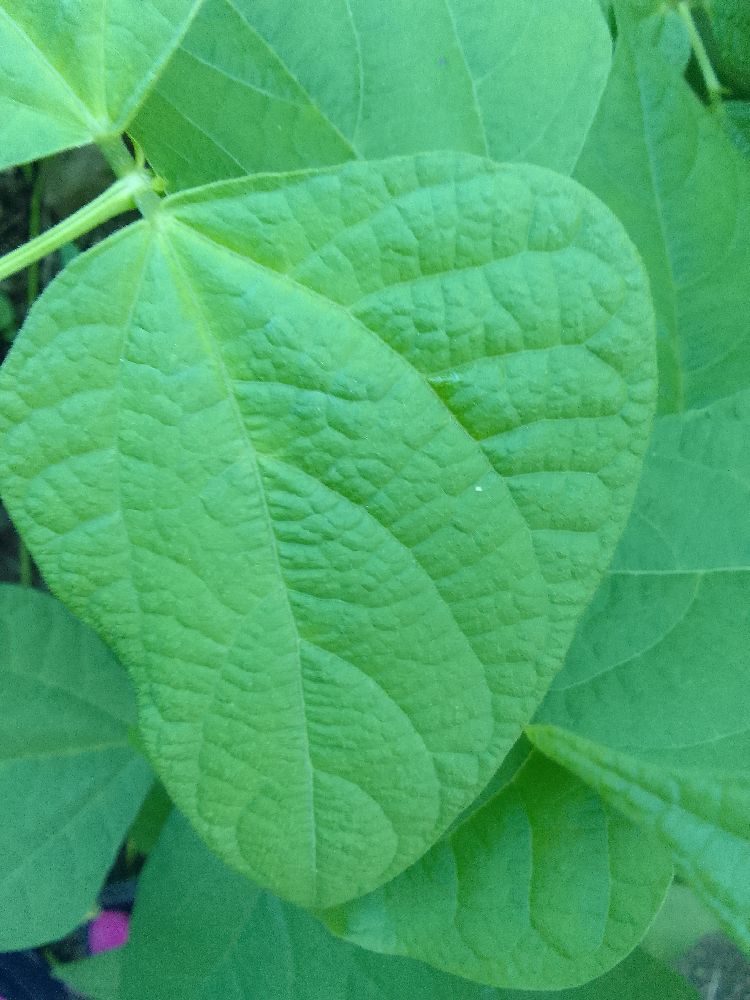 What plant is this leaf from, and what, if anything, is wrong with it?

common bean, healthy
